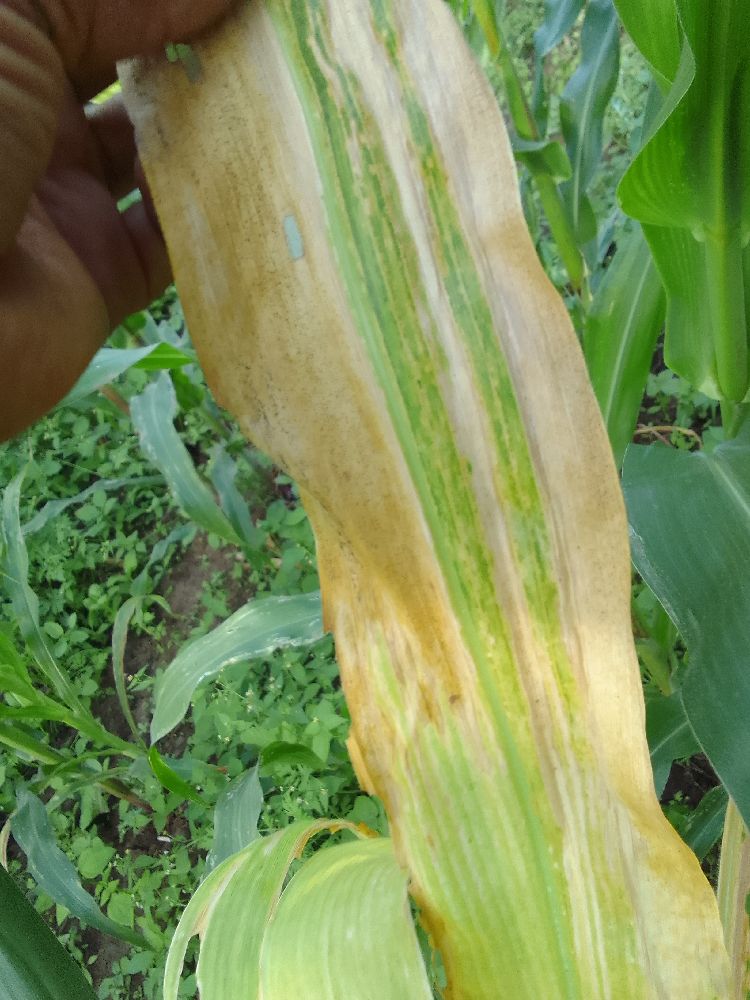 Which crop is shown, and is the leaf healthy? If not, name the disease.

maize, maize lethal necrosis
